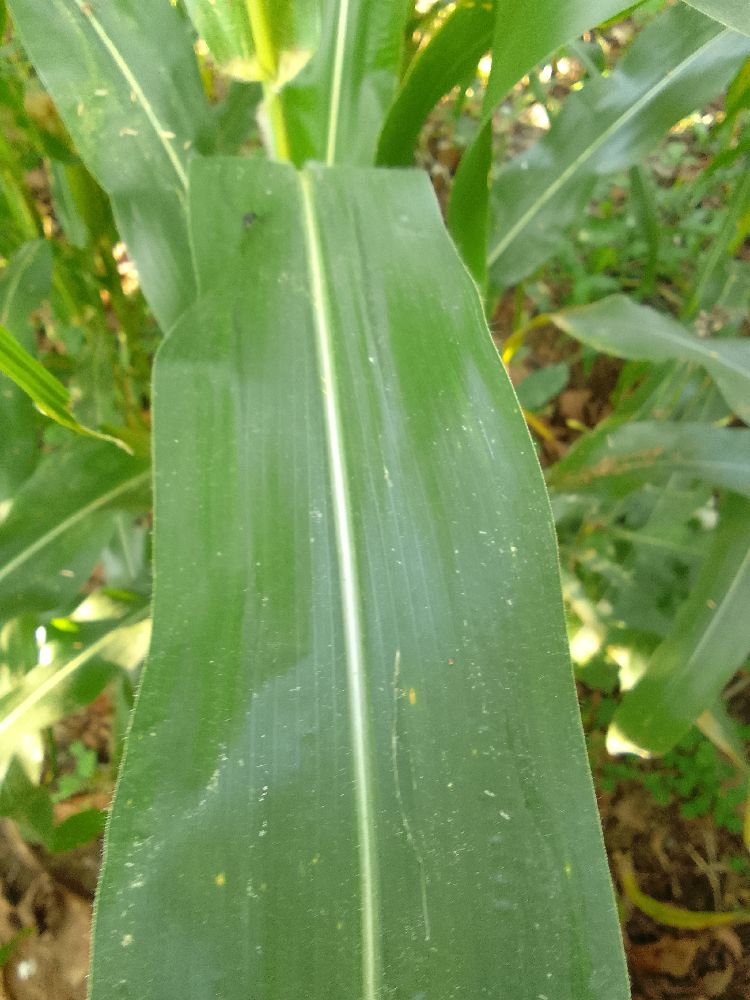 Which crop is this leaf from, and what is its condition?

maize, healthy
